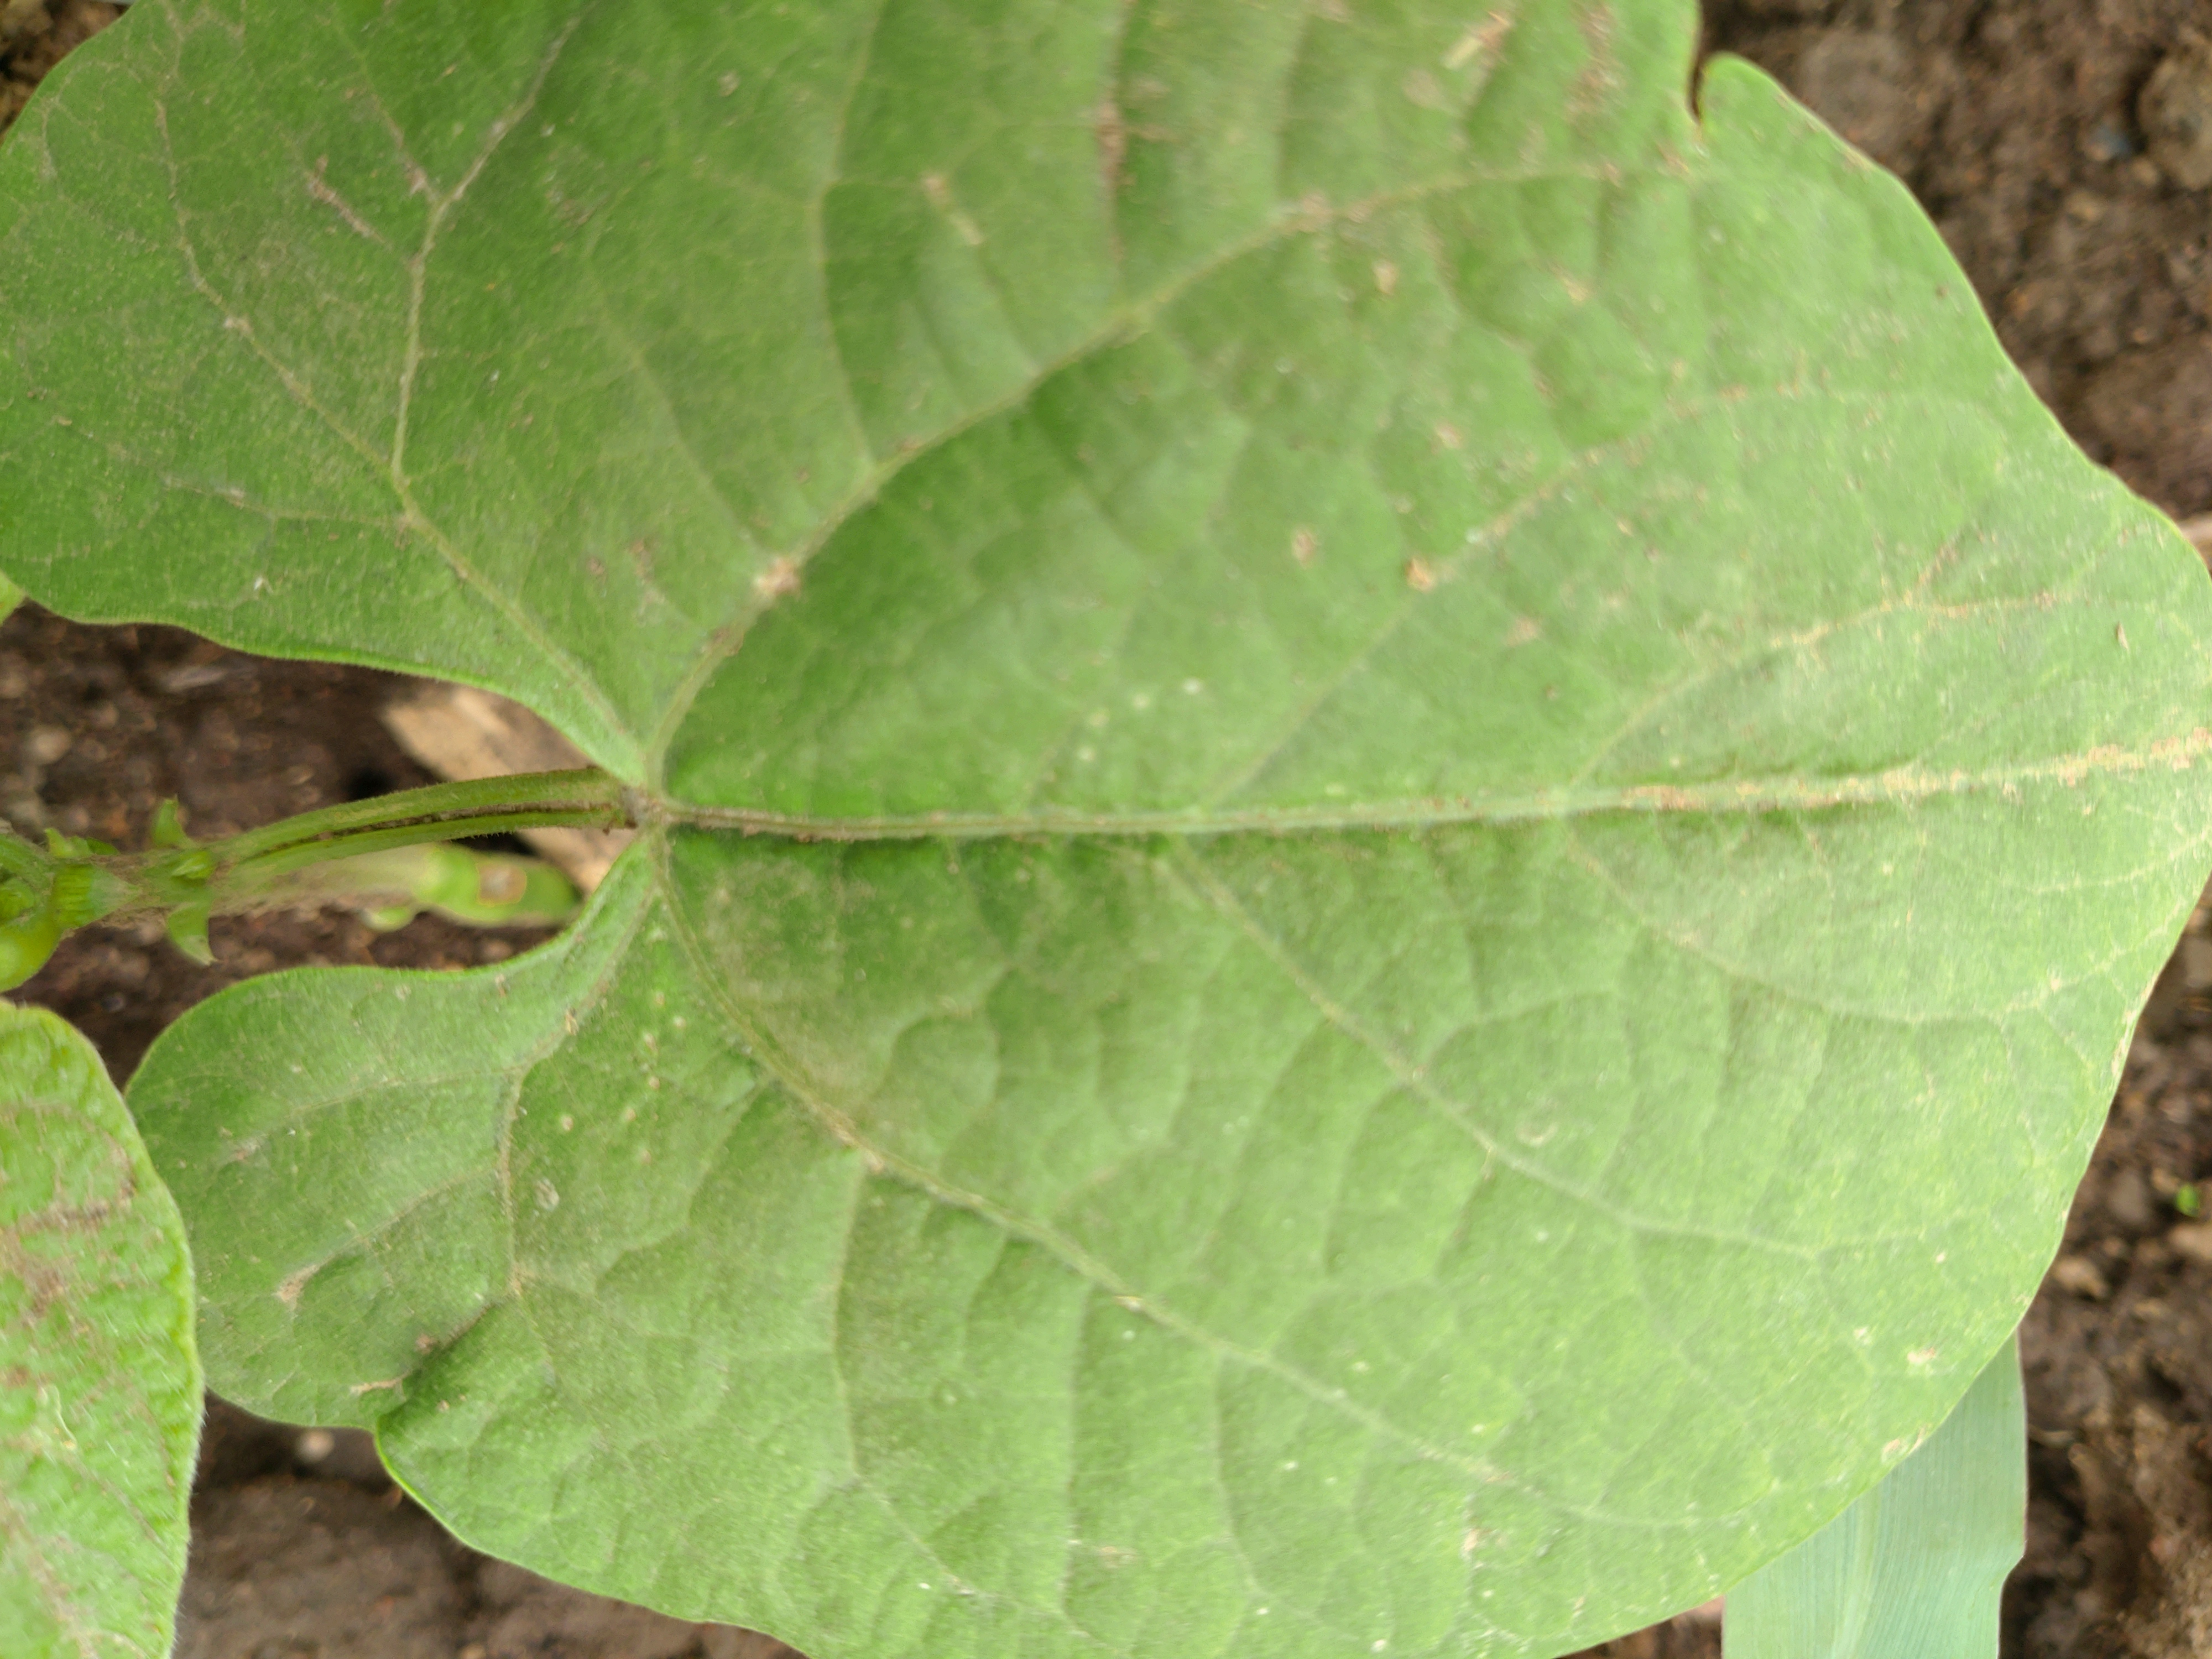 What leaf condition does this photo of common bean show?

healthy
